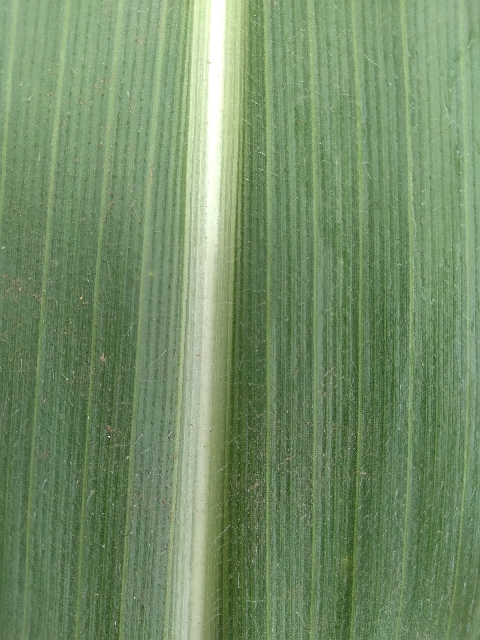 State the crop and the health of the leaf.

maize, healthy
